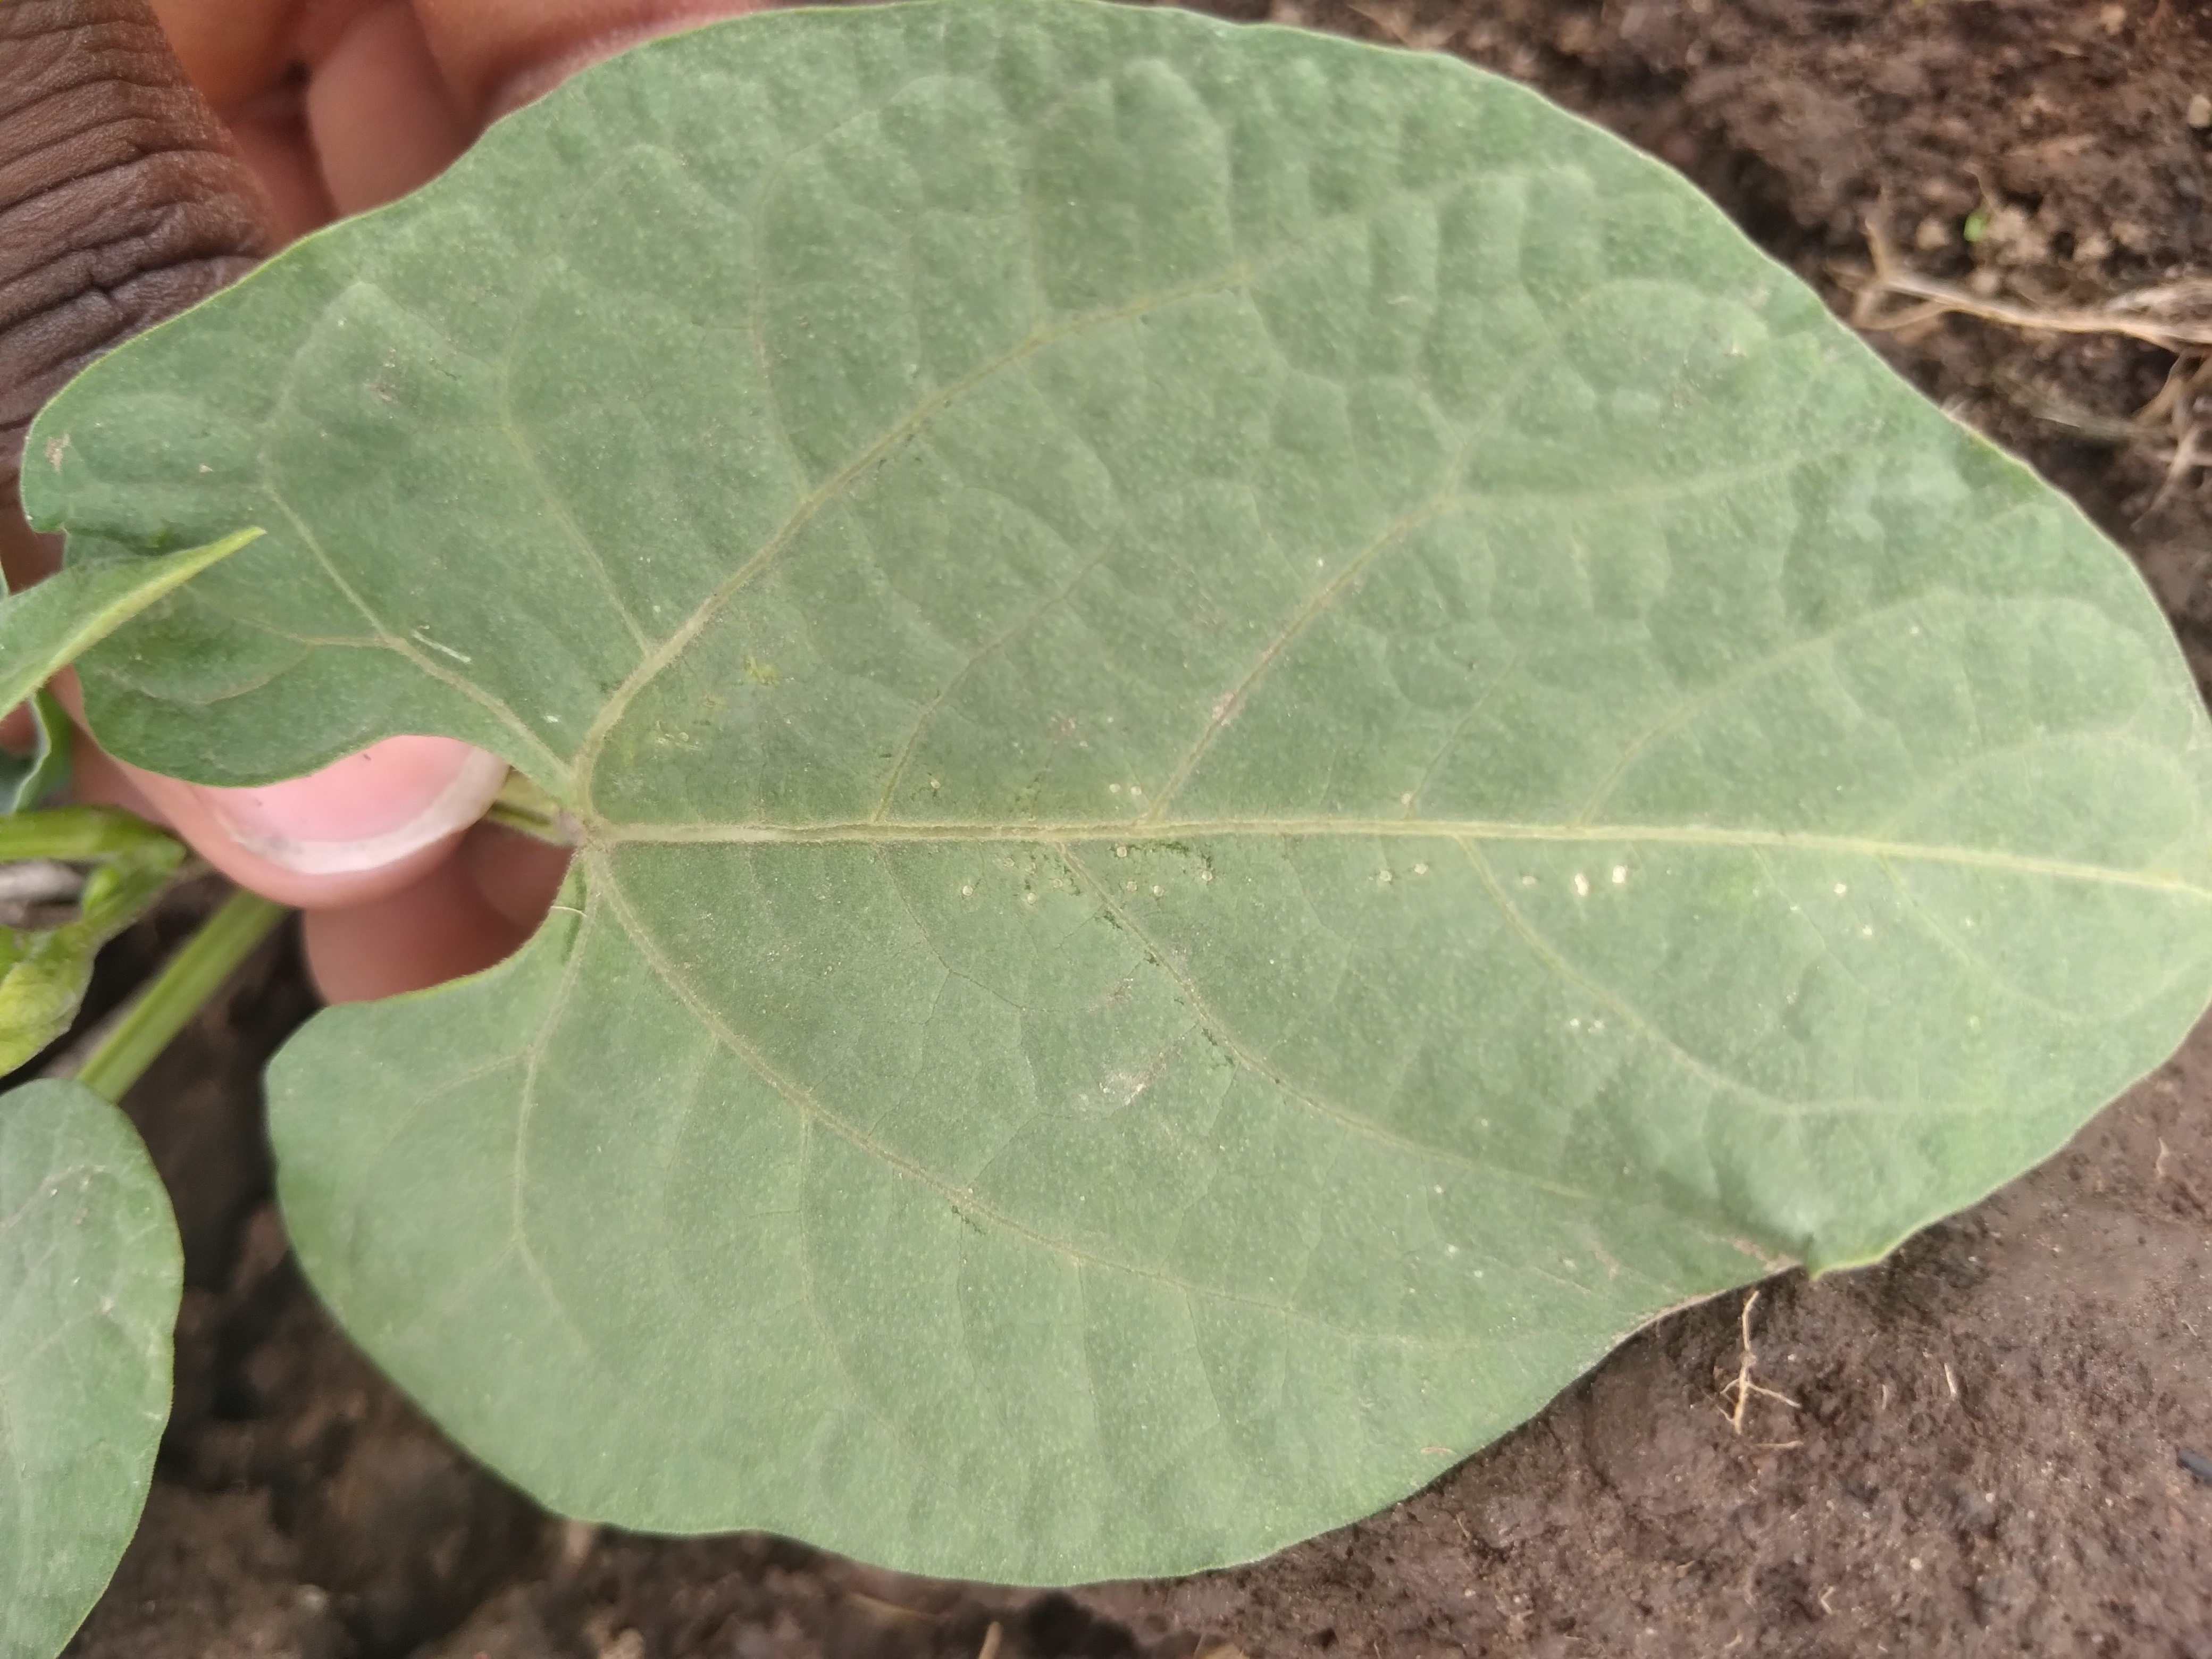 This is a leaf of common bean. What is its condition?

healthy
